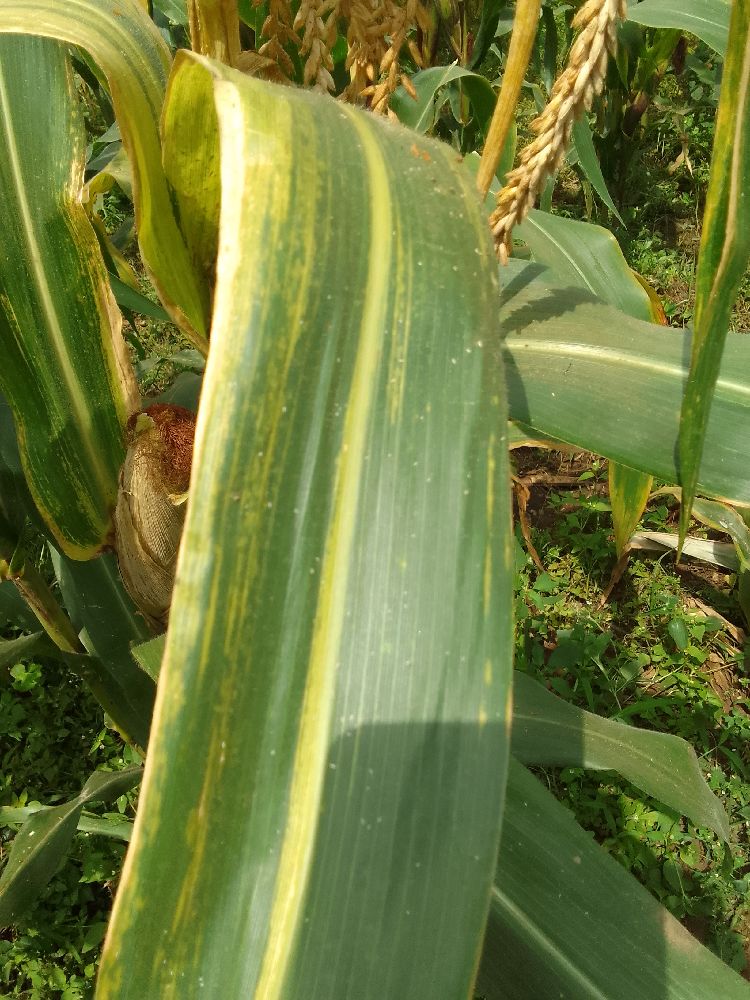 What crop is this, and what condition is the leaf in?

maize, maize lethal necrosis
